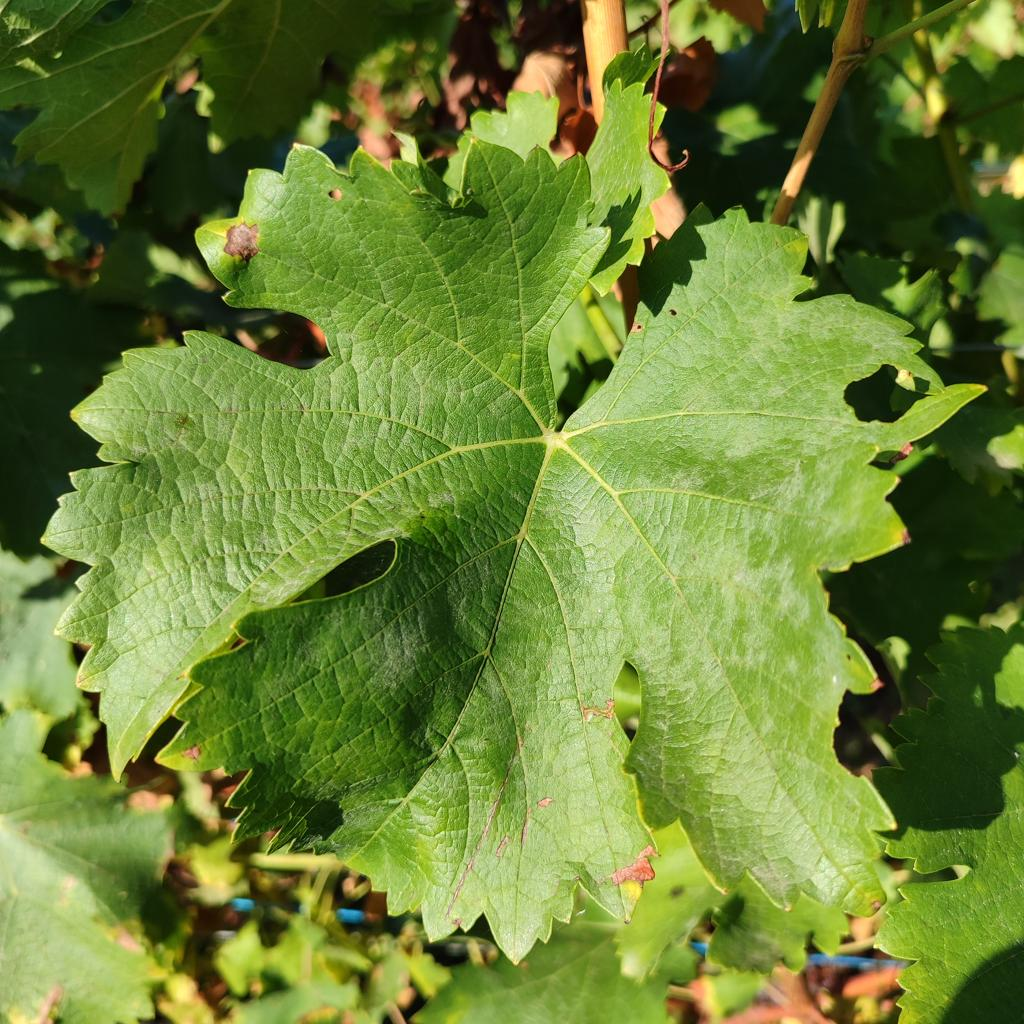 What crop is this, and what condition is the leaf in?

grapevine, powdery mildew
